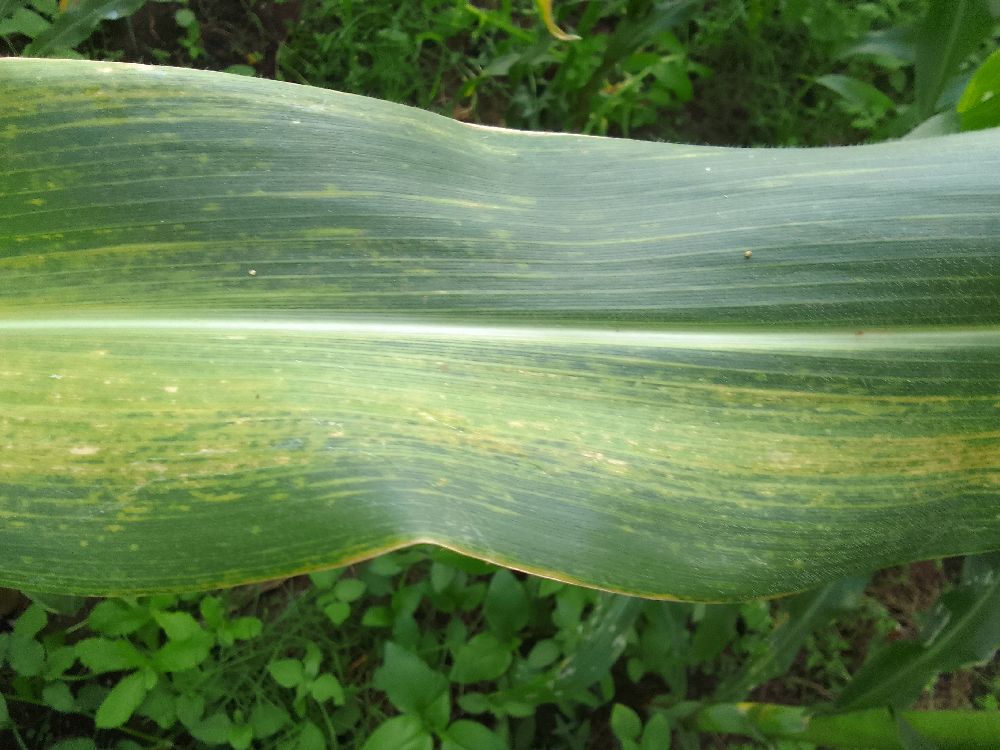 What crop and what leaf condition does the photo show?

maize, maize lethal necrosis
